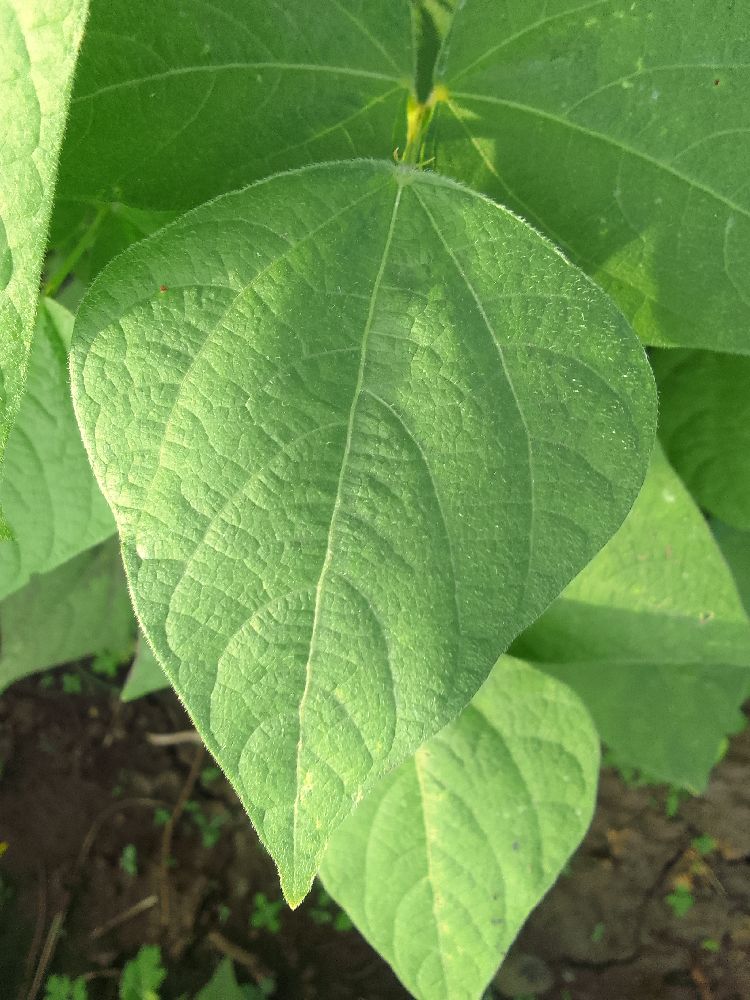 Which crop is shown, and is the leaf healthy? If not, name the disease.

common bean, healthy
